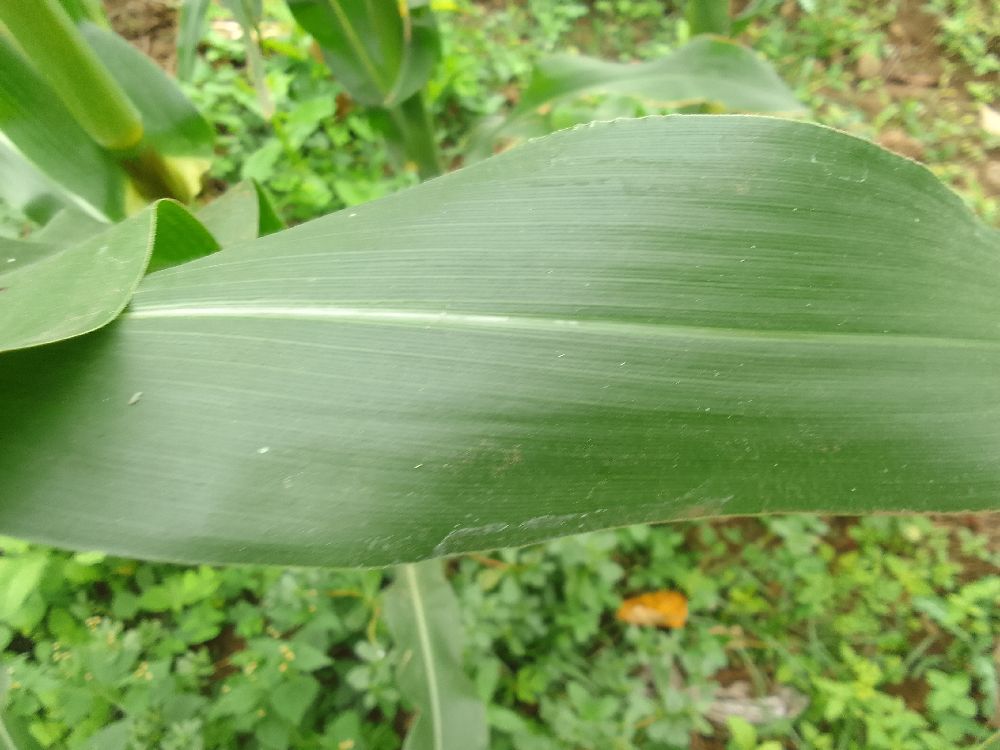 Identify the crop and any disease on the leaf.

maize, healthy
